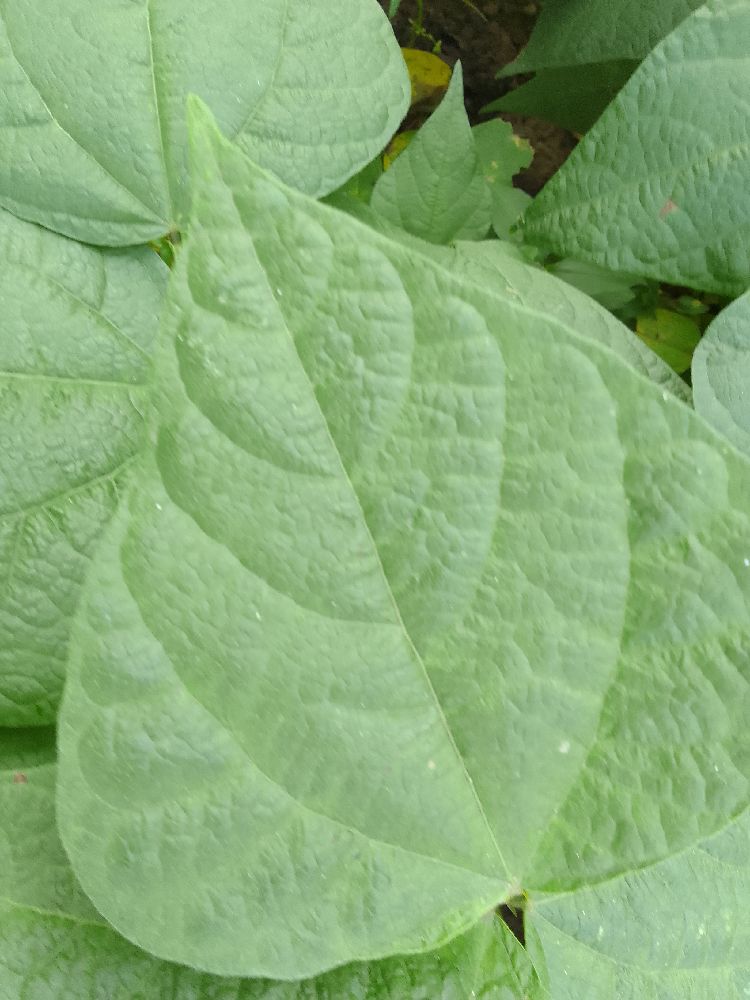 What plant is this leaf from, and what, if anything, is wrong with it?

common bean, healthy
